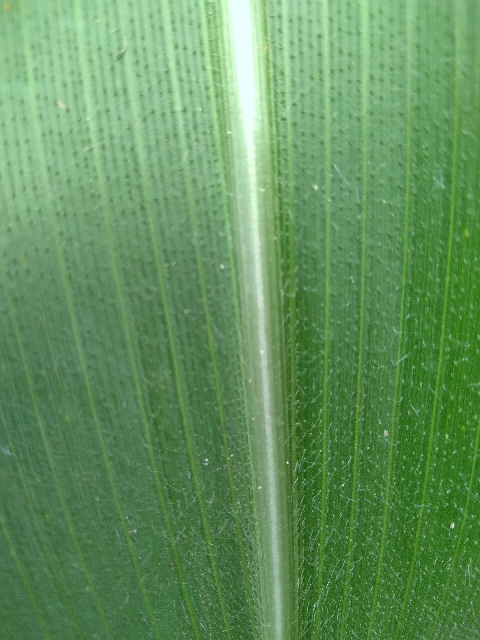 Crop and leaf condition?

maize, healthy
